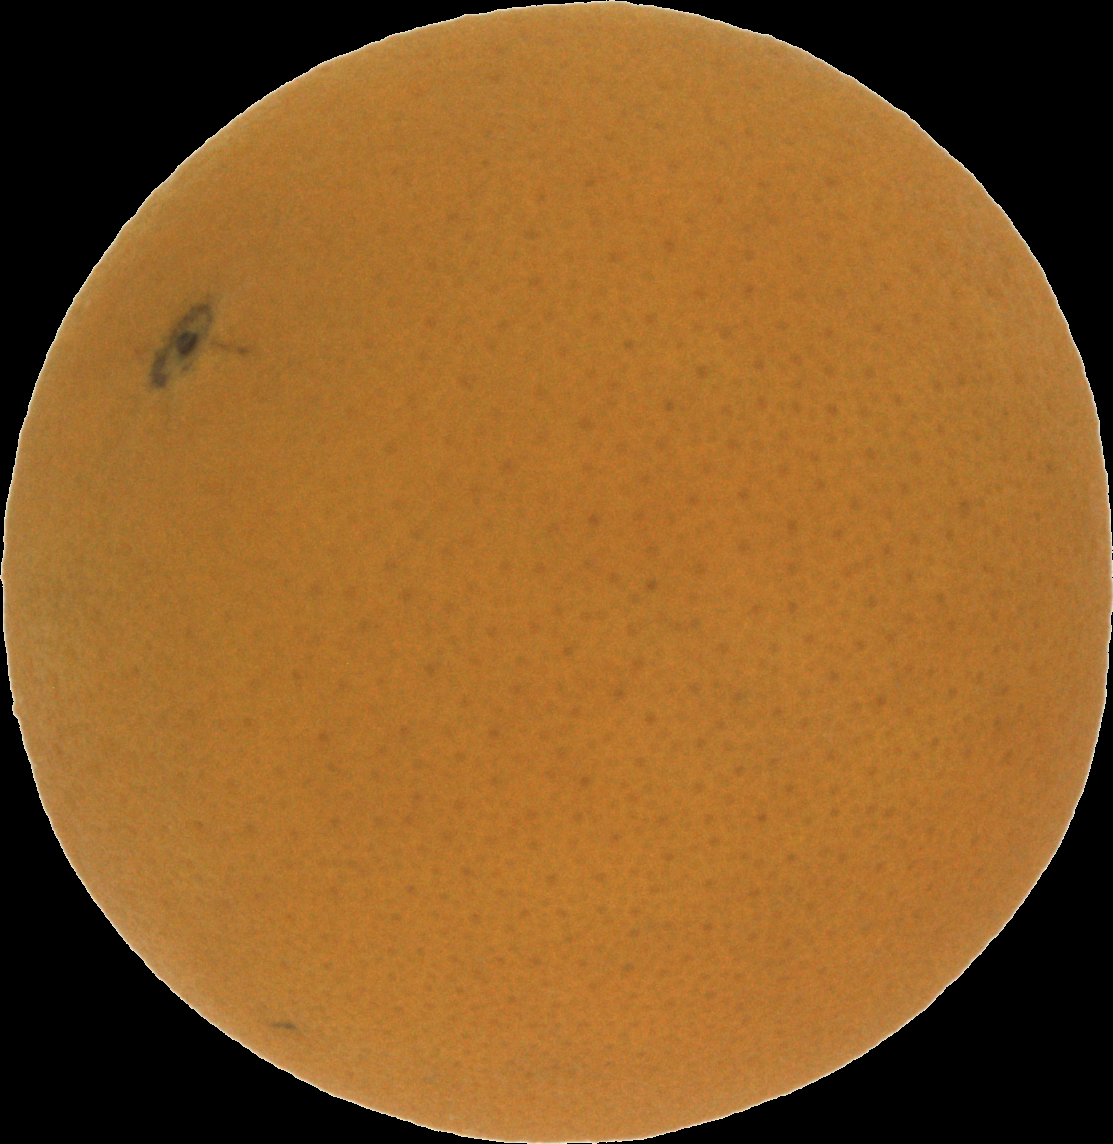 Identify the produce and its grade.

orange, good
